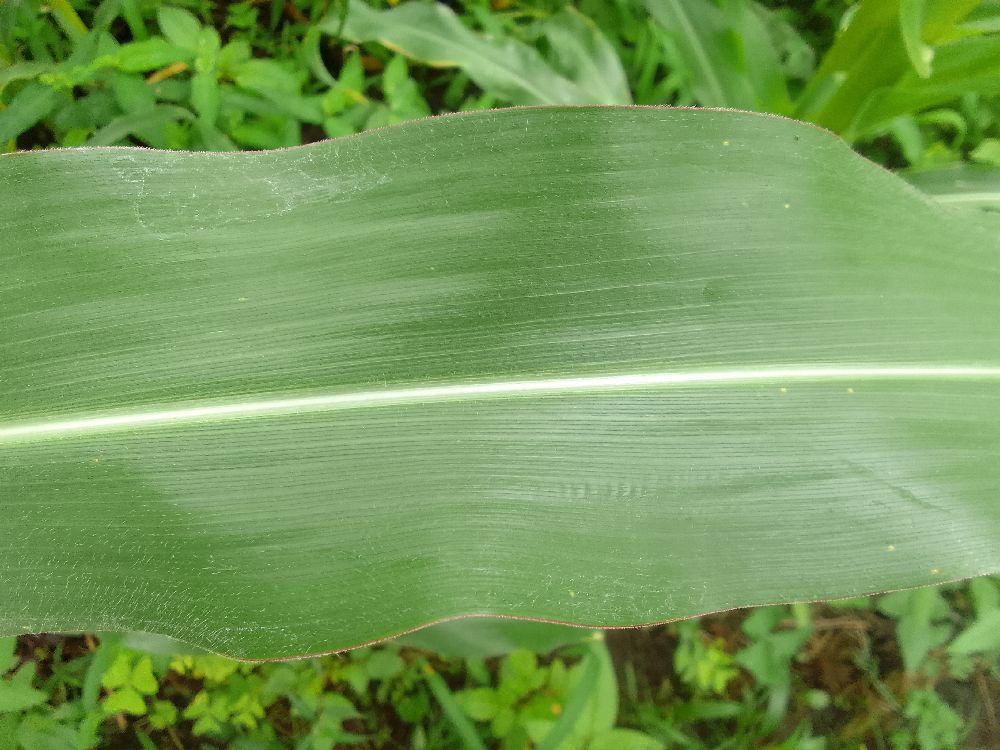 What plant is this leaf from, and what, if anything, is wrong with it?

maize, healthy
